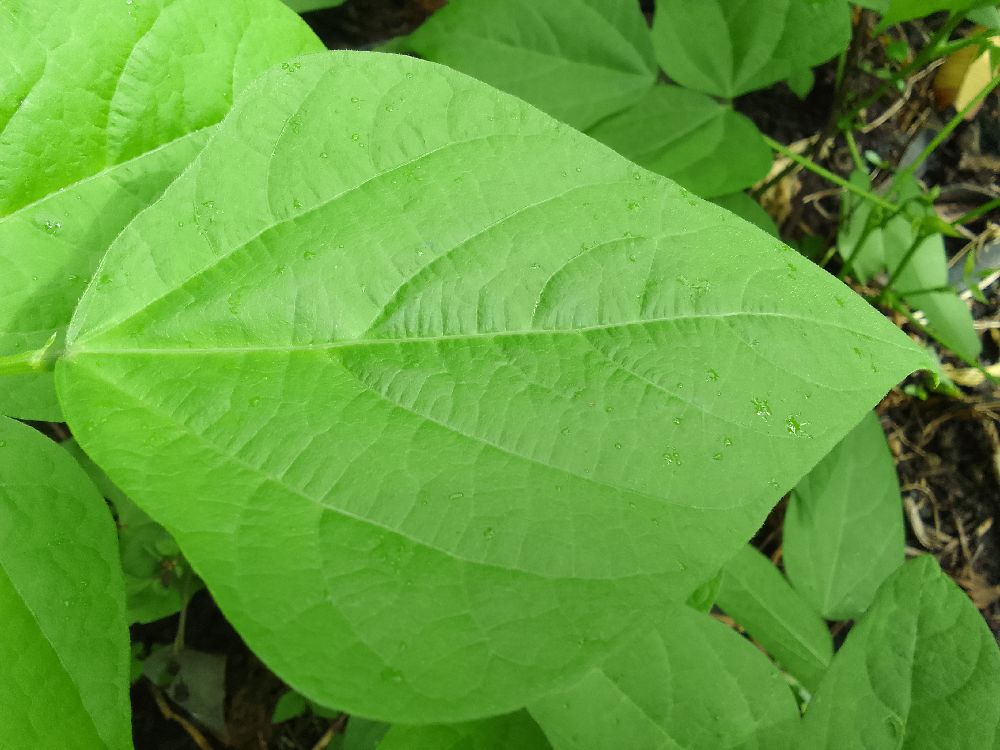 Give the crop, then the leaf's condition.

common bean, healthy
